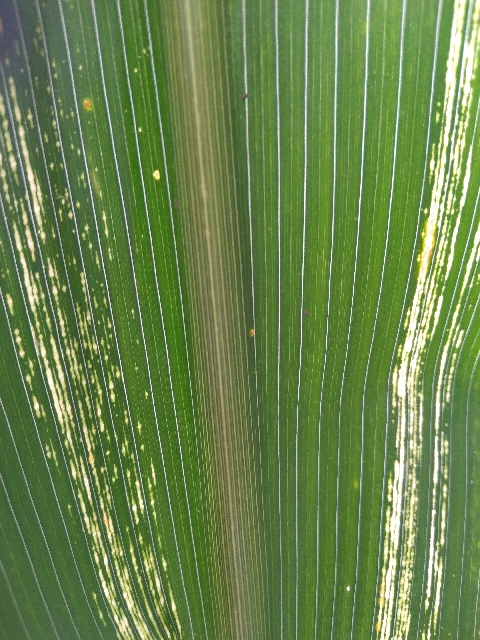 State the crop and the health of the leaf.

maize, maize streak virus
